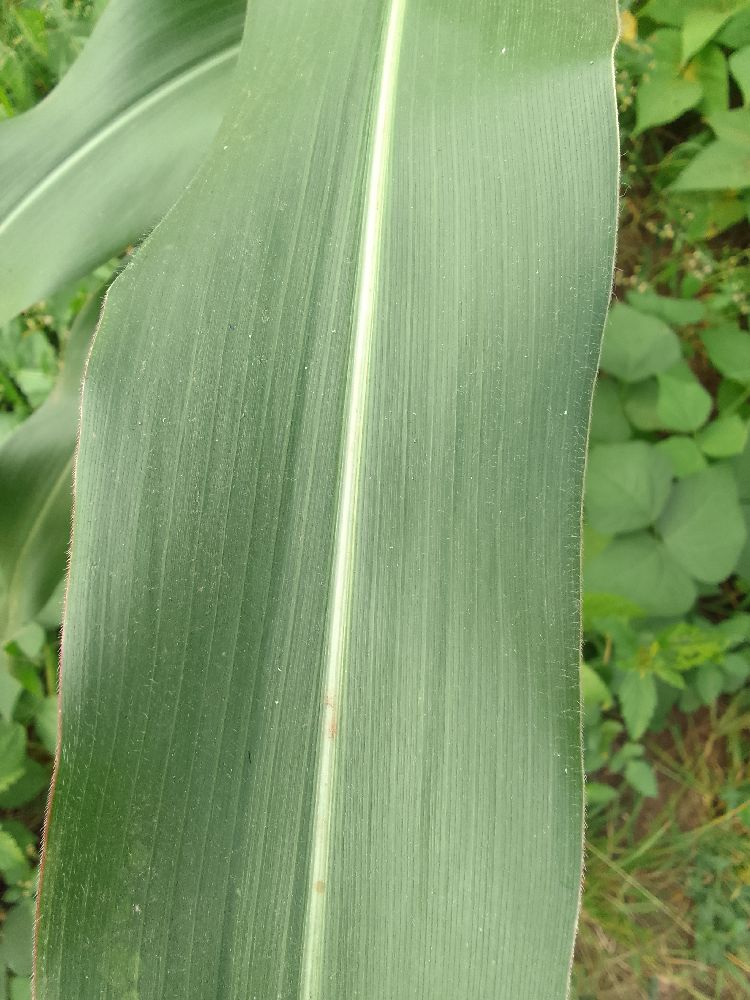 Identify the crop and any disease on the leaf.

maize, healthy
